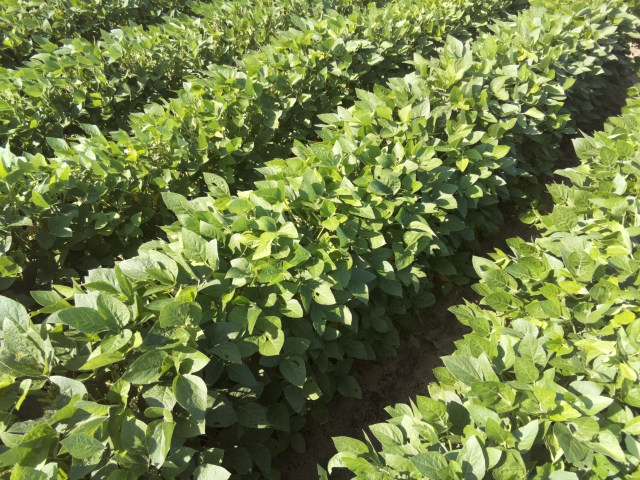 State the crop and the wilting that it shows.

soybean, leaves with no wilting
